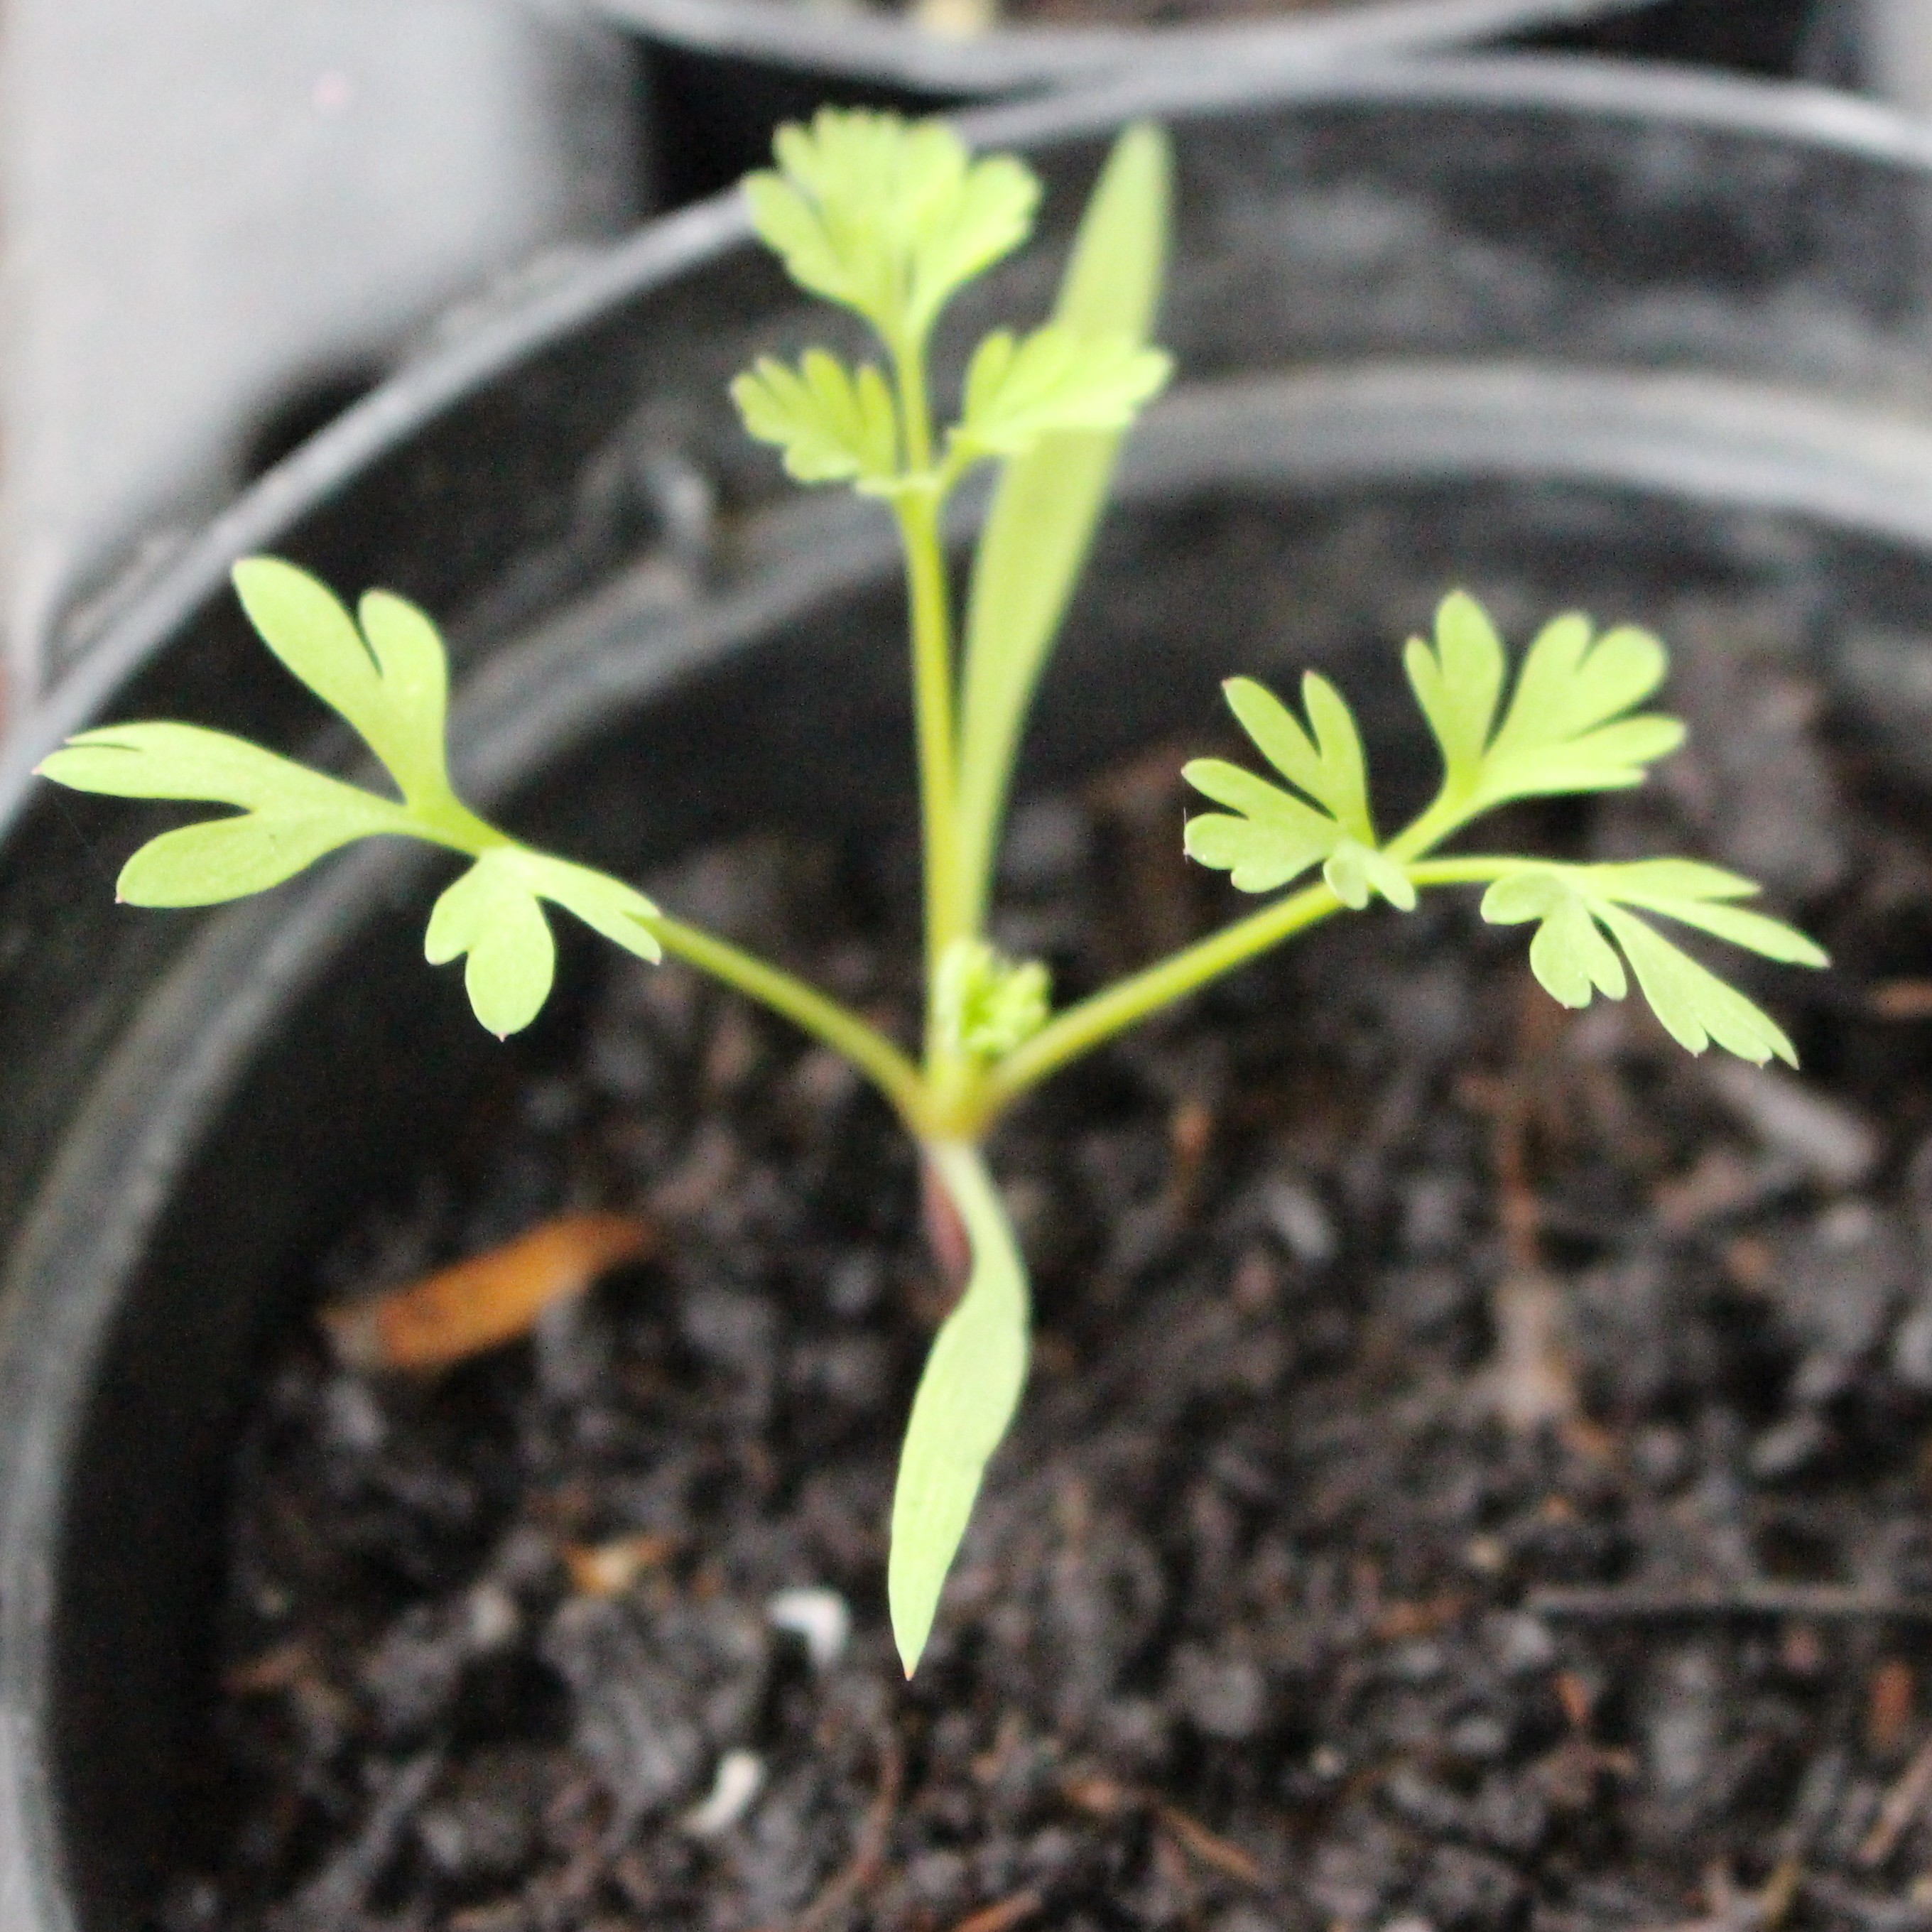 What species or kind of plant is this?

Fumaria officinalis
